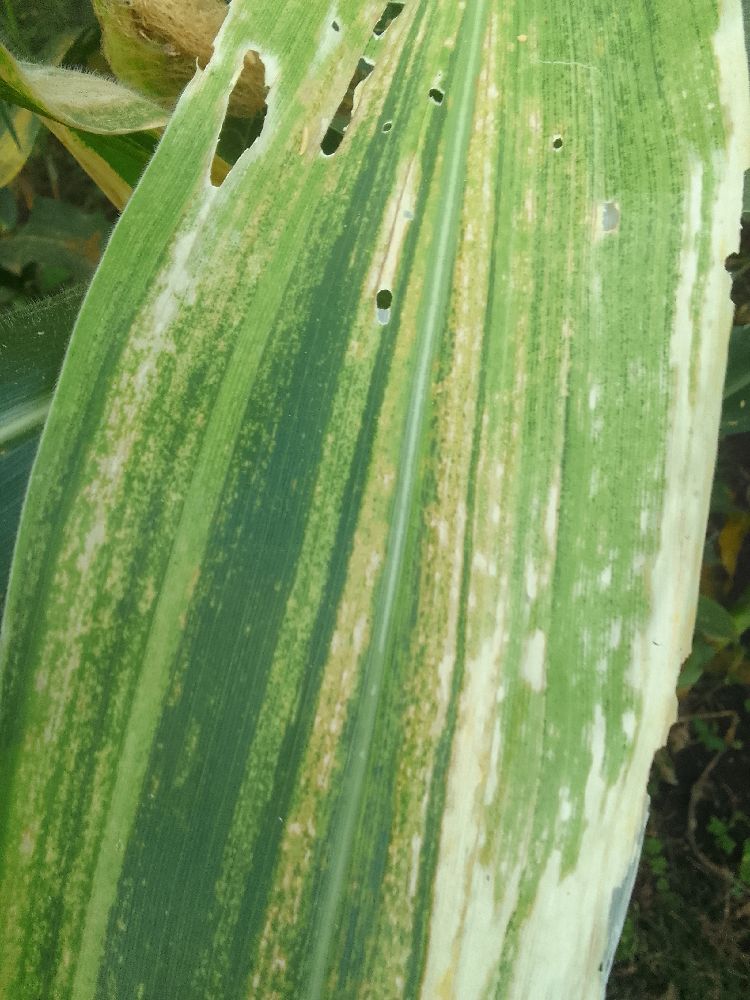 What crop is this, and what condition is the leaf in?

maize, maize lethal necrosis
